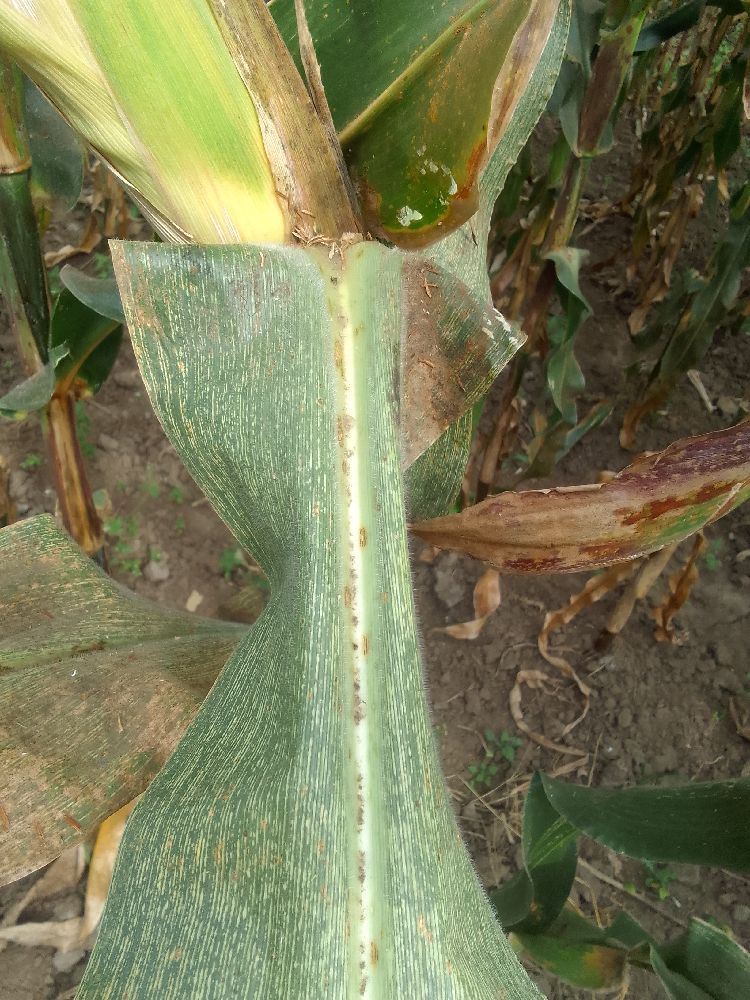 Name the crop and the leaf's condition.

maize, maize streak virus
